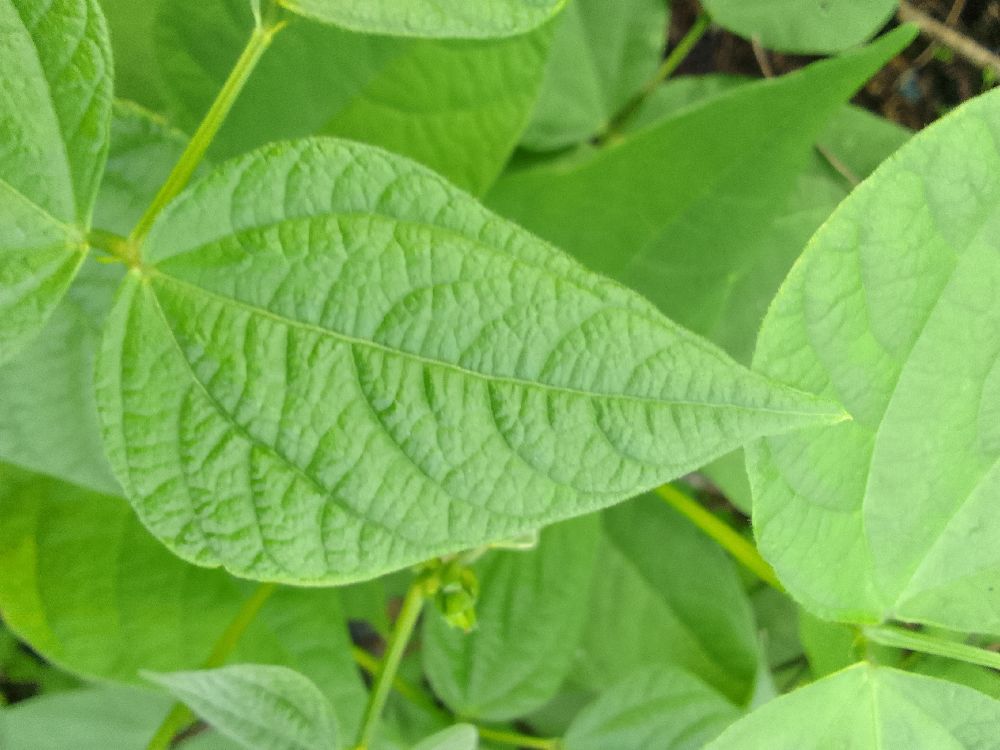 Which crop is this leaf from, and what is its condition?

common bean, healthy
